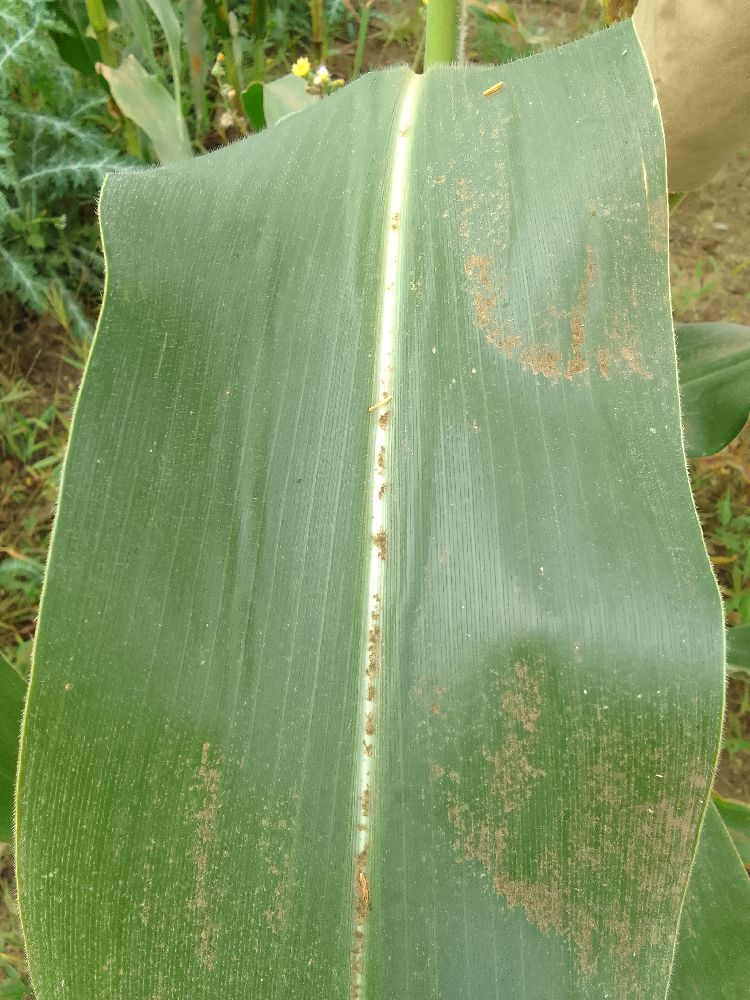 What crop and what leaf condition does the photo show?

maize, healthy
